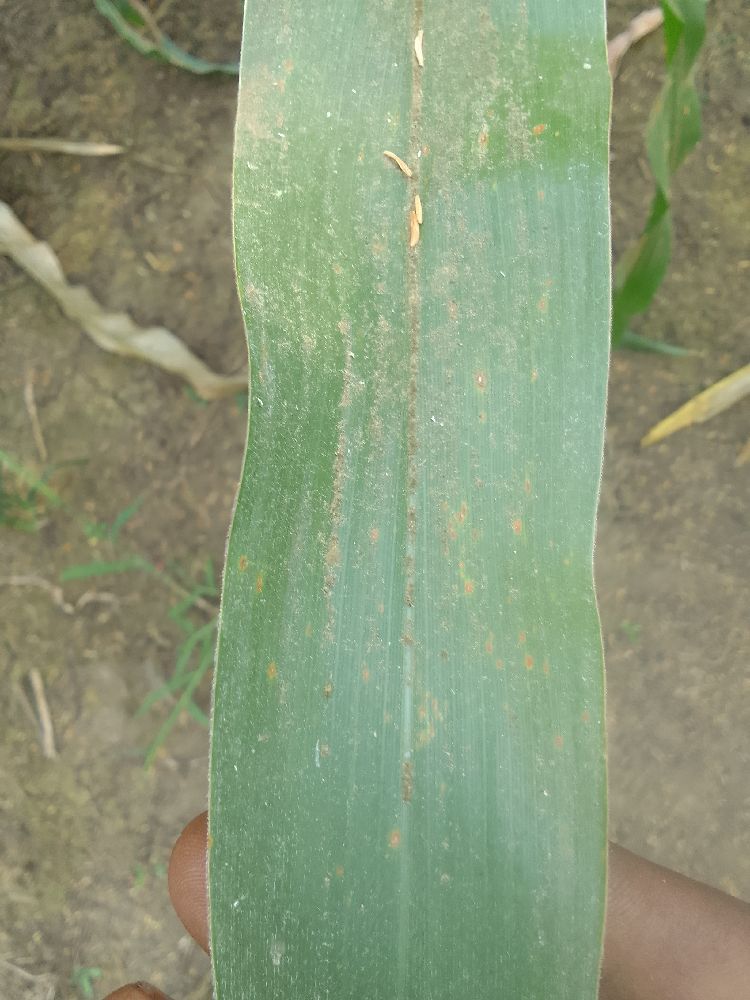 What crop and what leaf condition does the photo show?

maize, healthy
